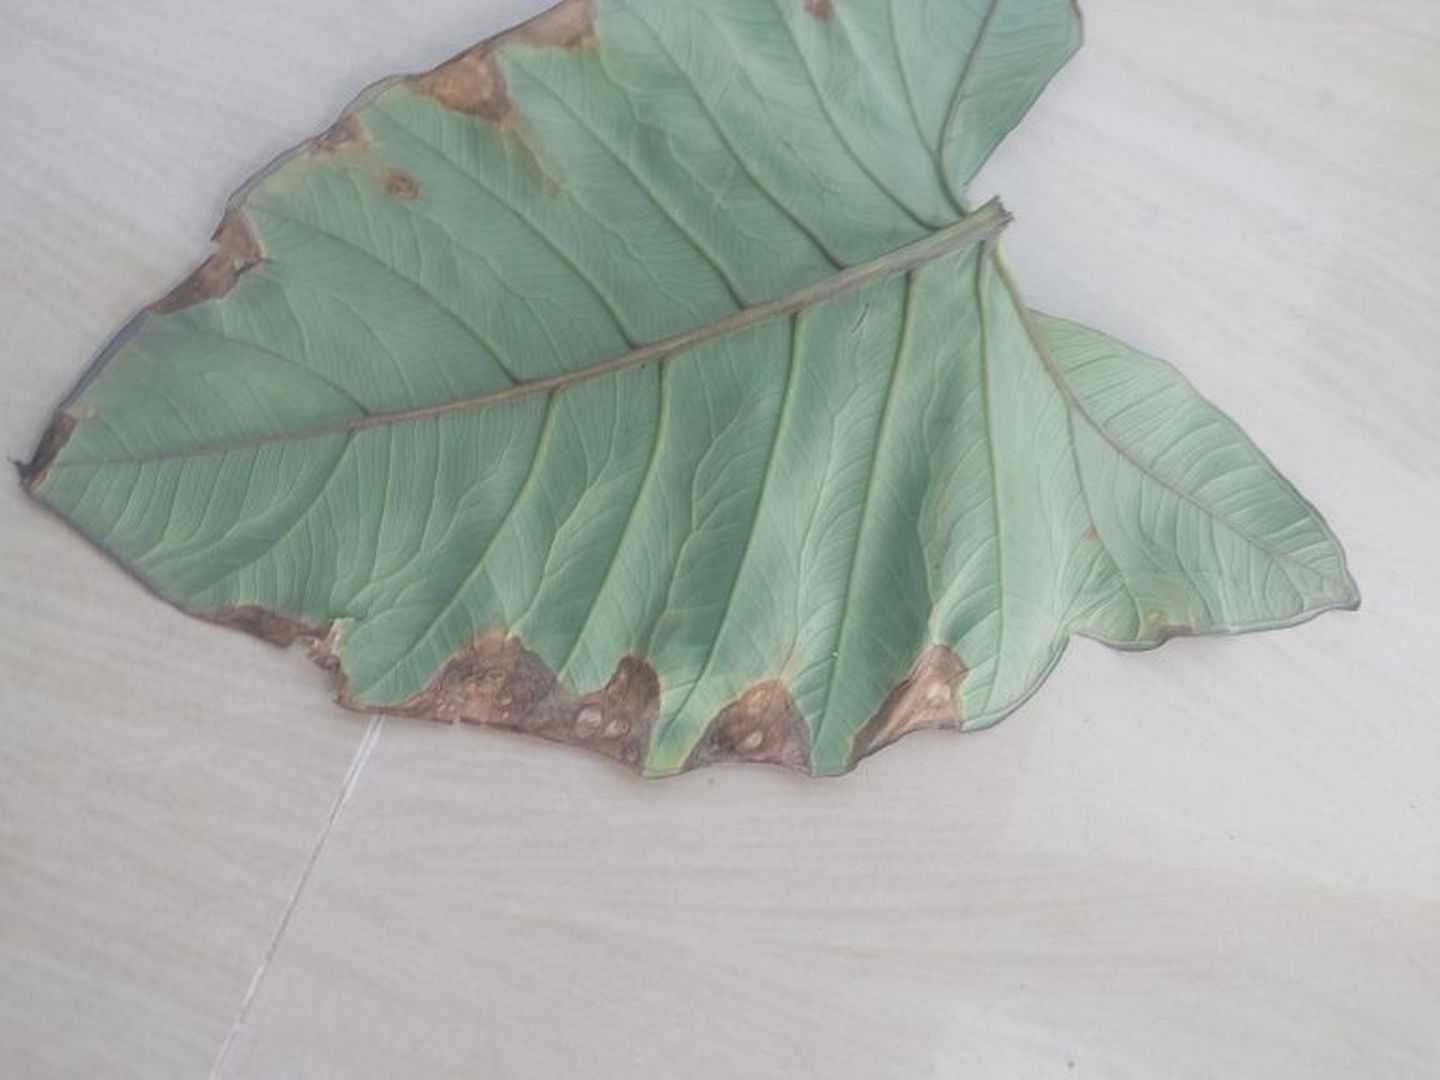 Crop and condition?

taro, leaf blight
